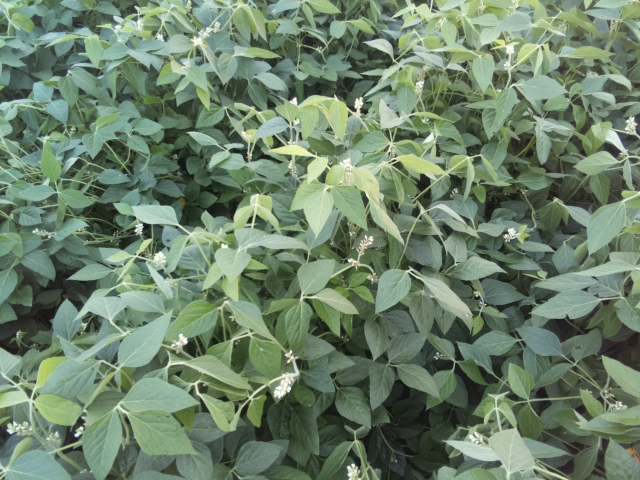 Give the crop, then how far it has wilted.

soybean, leaves with no wilting
